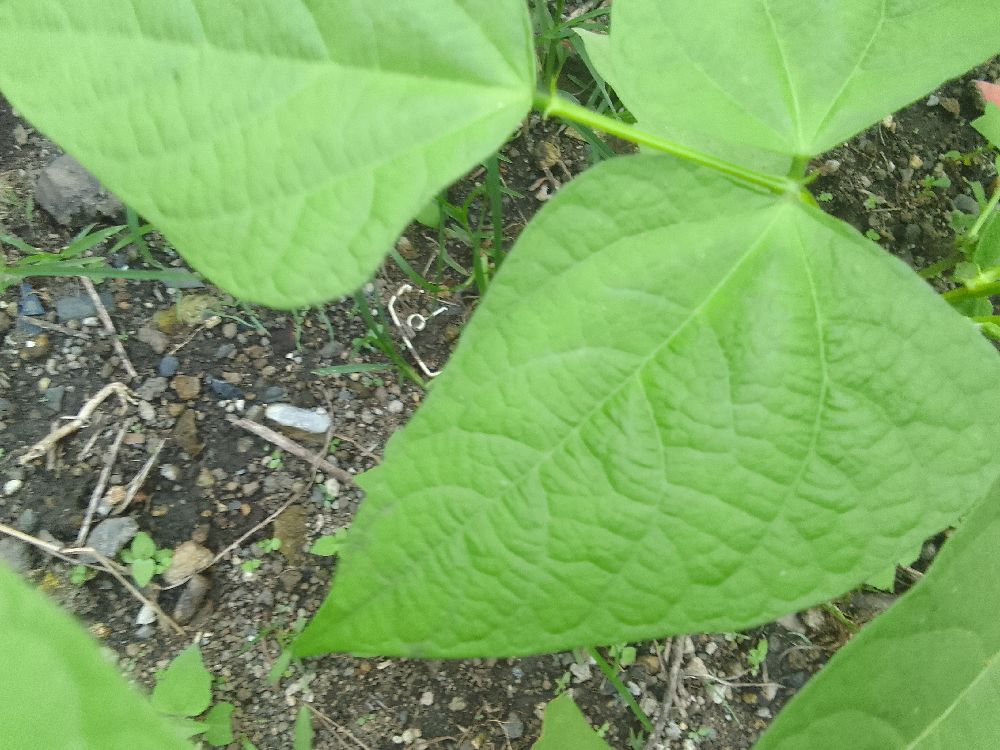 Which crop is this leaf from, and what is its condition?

common bean, healthy
